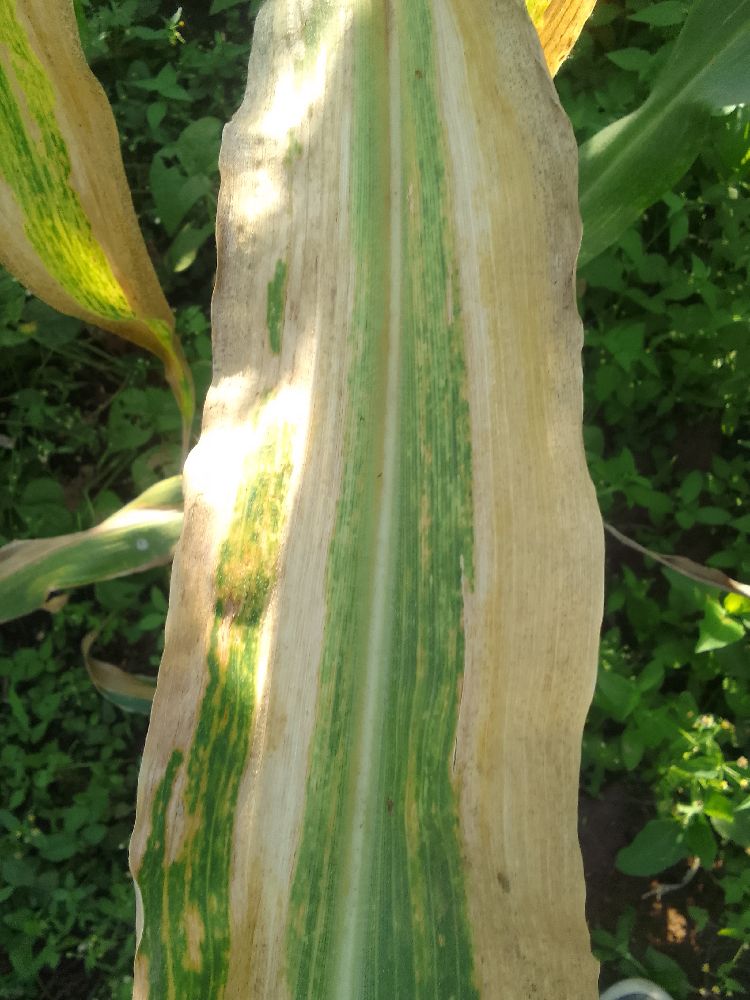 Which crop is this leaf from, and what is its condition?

maize, maize lethal necrosis
